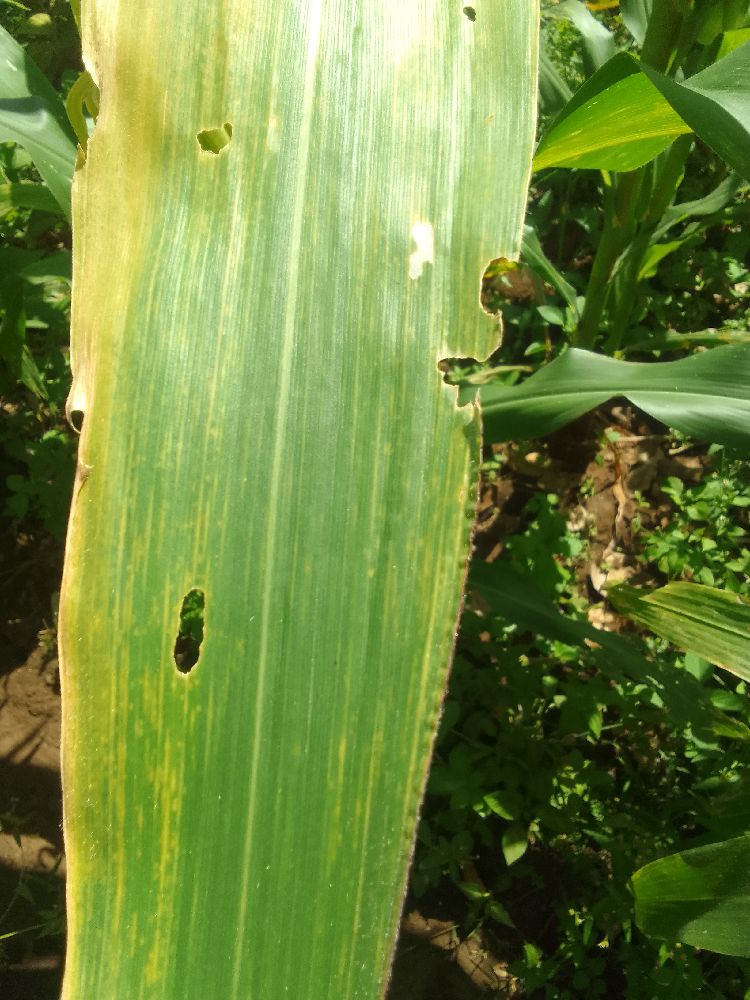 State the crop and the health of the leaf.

maize, maize lethal necrosis
